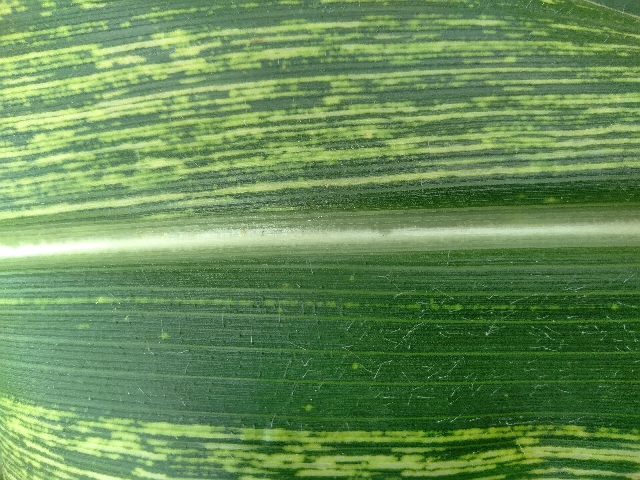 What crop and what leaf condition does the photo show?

maize, maize streak virus
